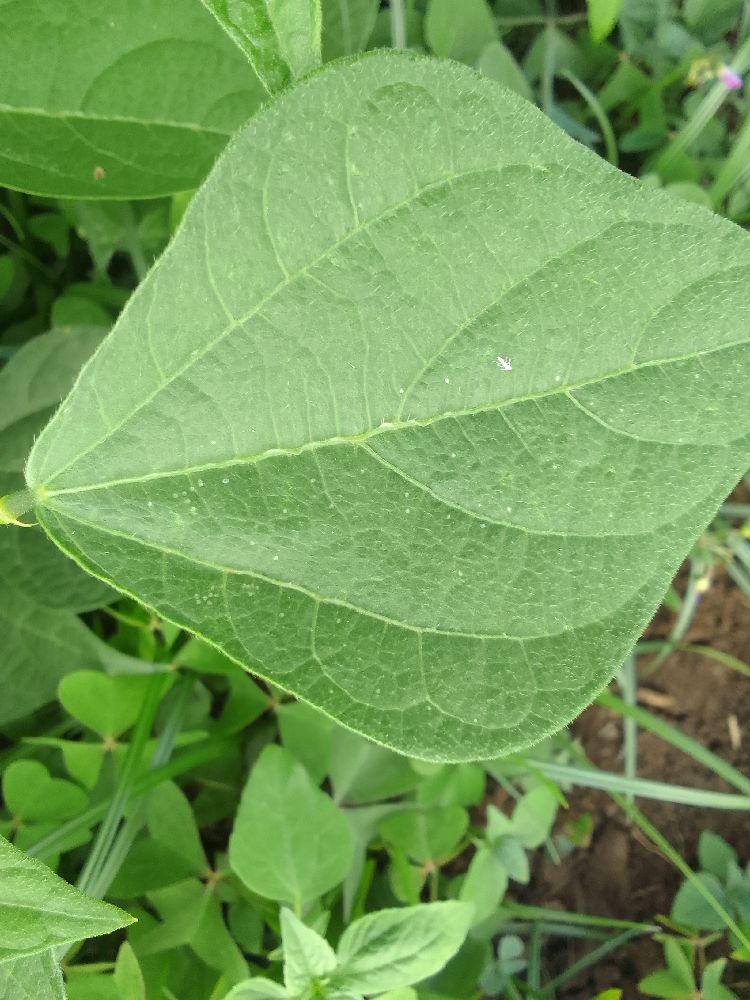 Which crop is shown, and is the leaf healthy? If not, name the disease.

common bean, healthy
